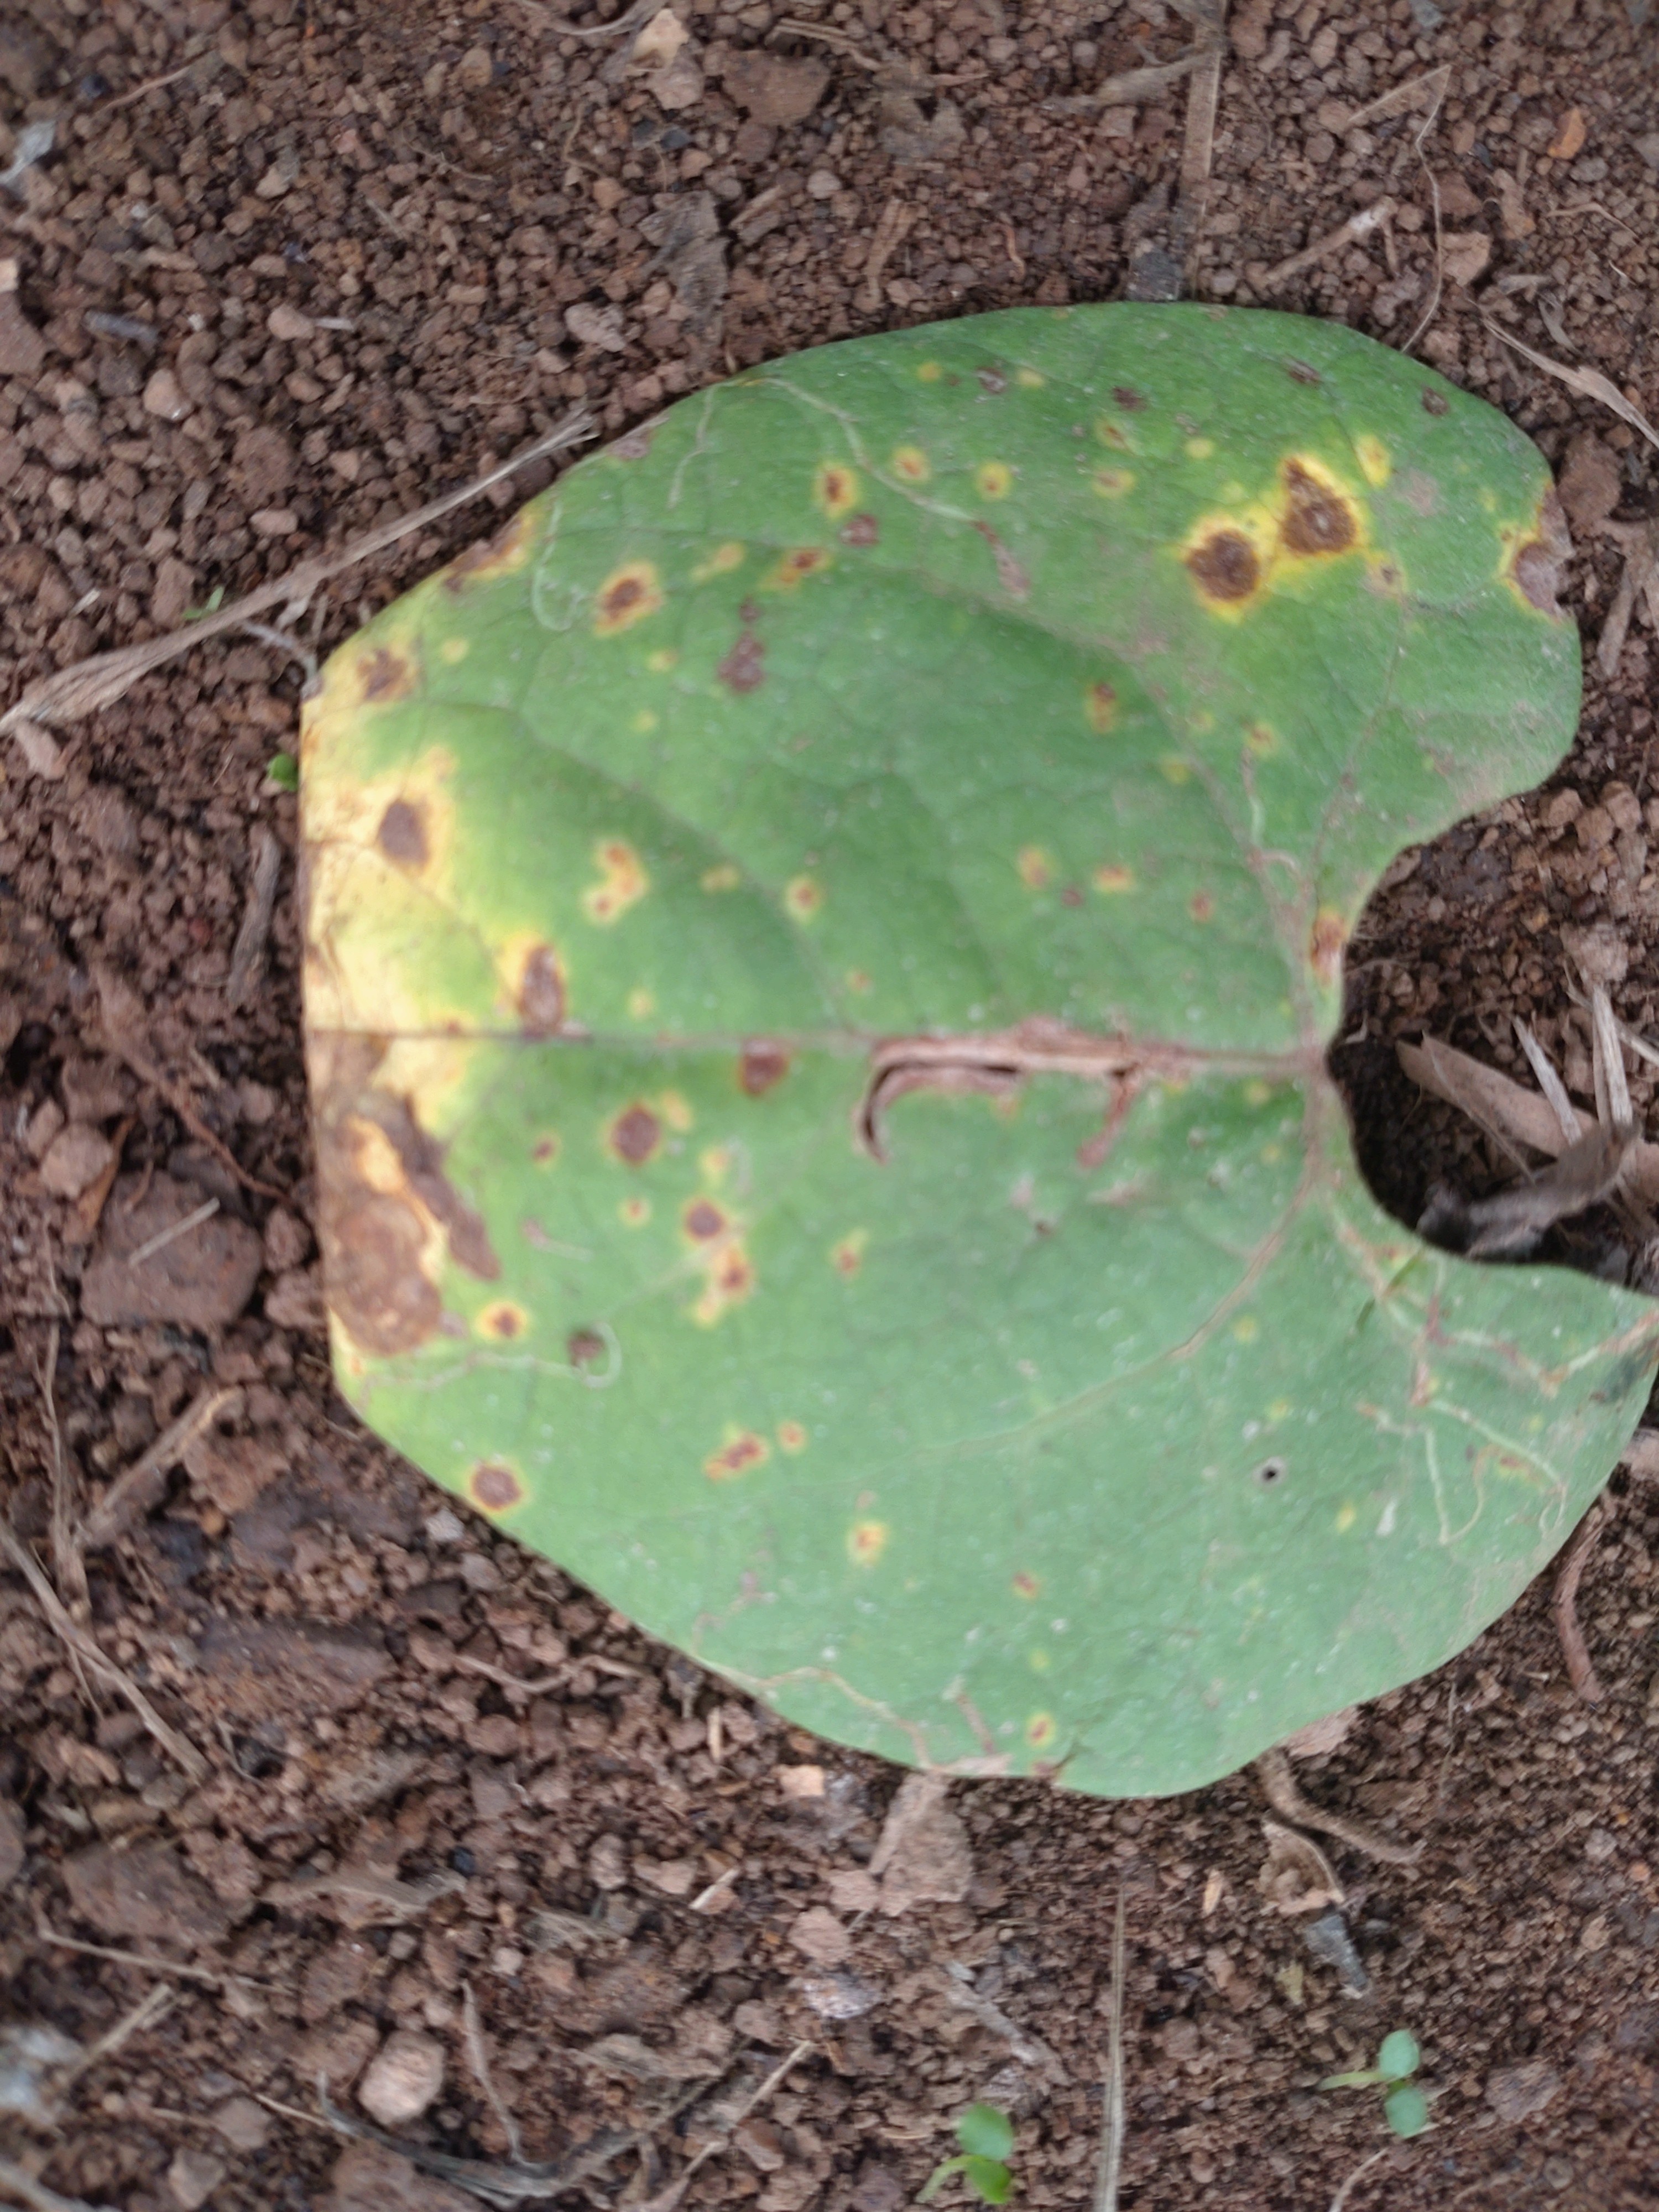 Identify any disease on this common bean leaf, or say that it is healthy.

rust
